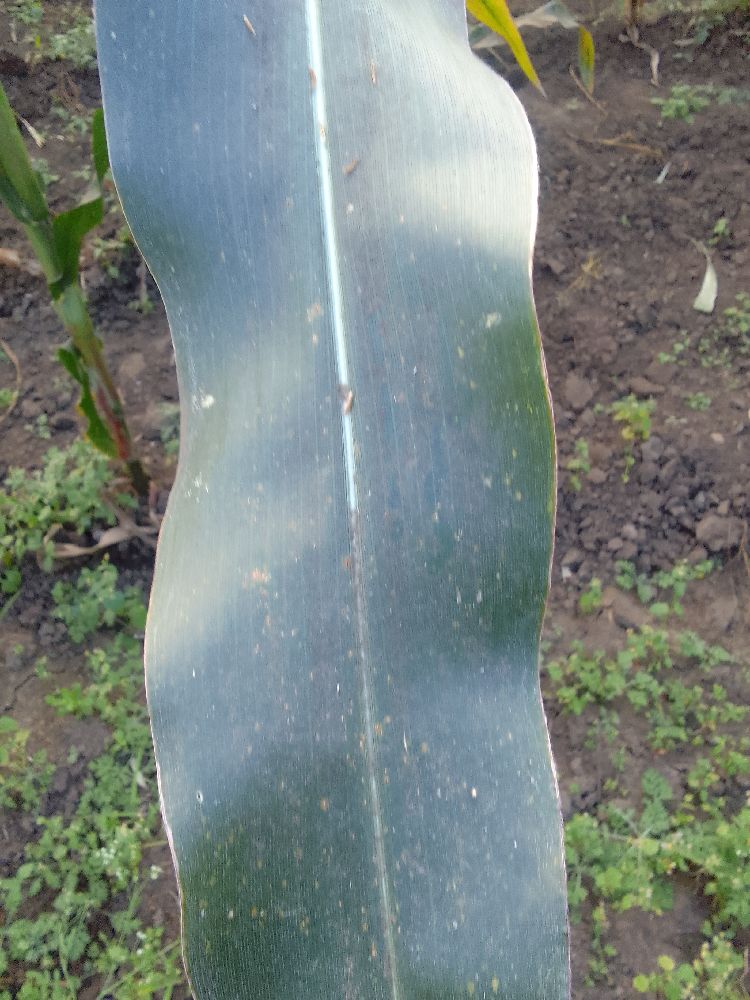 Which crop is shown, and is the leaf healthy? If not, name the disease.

maize, healthy
